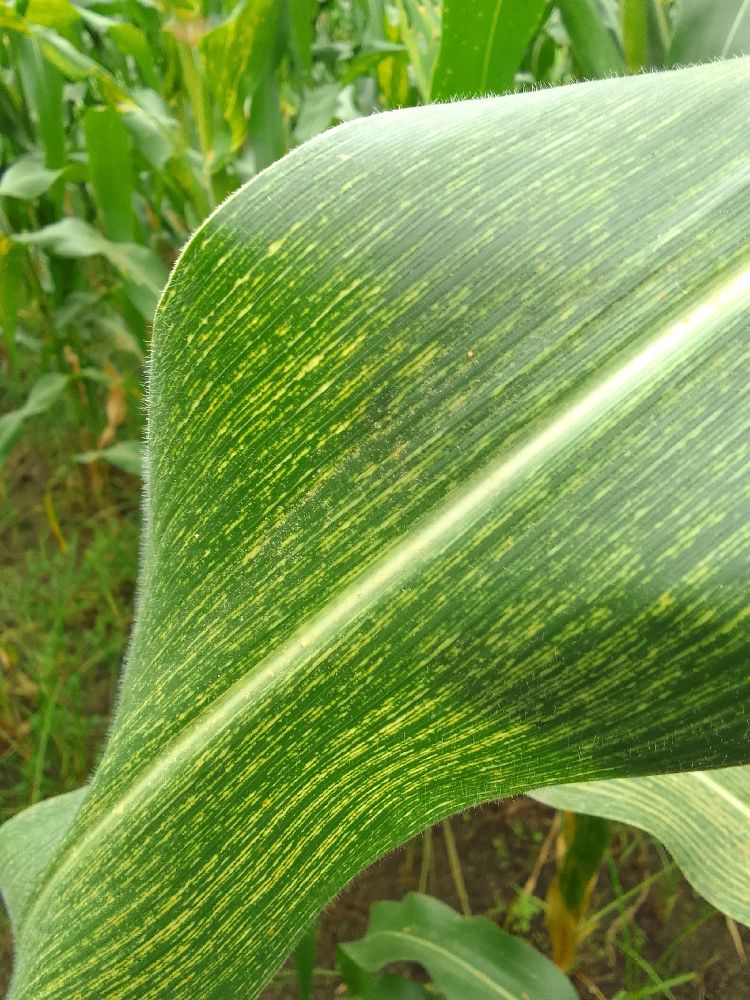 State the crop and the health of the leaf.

maize, maize streak virus
